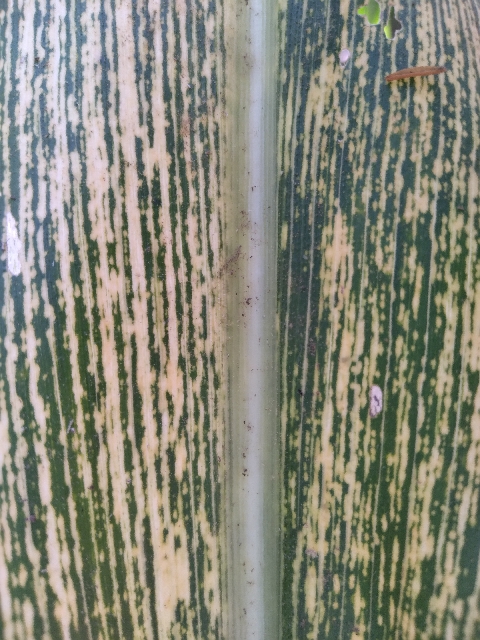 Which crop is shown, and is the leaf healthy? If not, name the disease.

maize, maize streak virus
